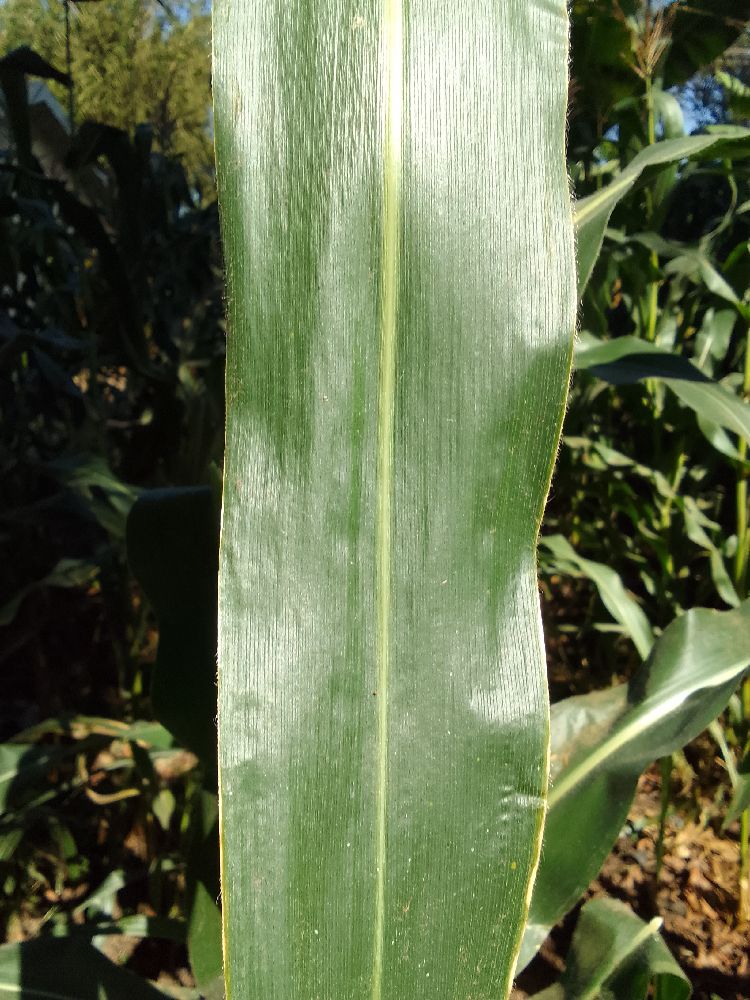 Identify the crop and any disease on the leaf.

maize, healthy
